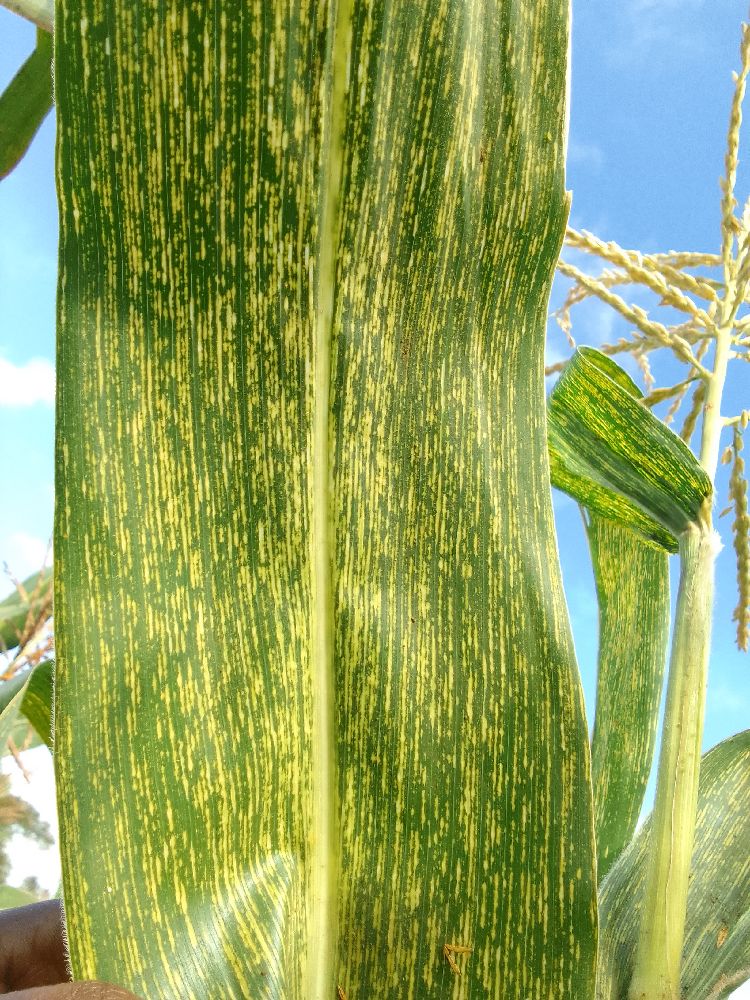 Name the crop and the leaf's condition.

maize, maize streak virus
